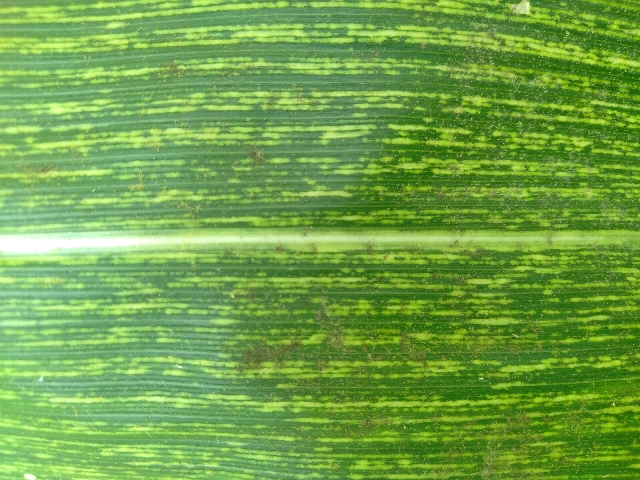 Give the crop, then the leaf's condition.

maize, maize streak virus
